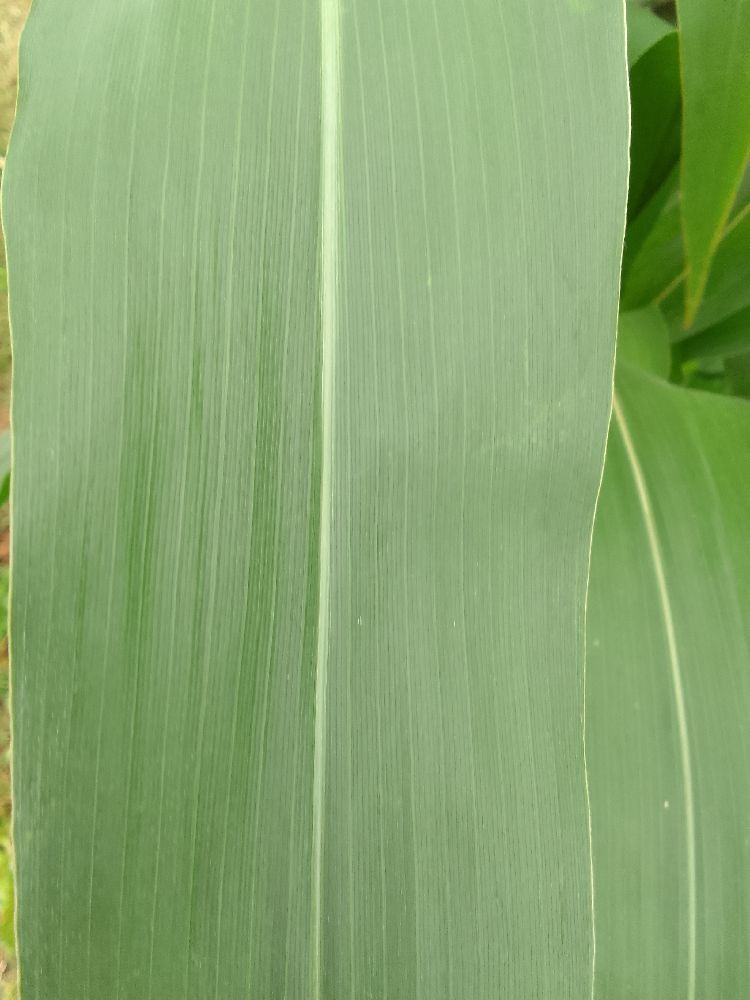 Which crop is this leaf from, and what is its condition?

maize, healthy
